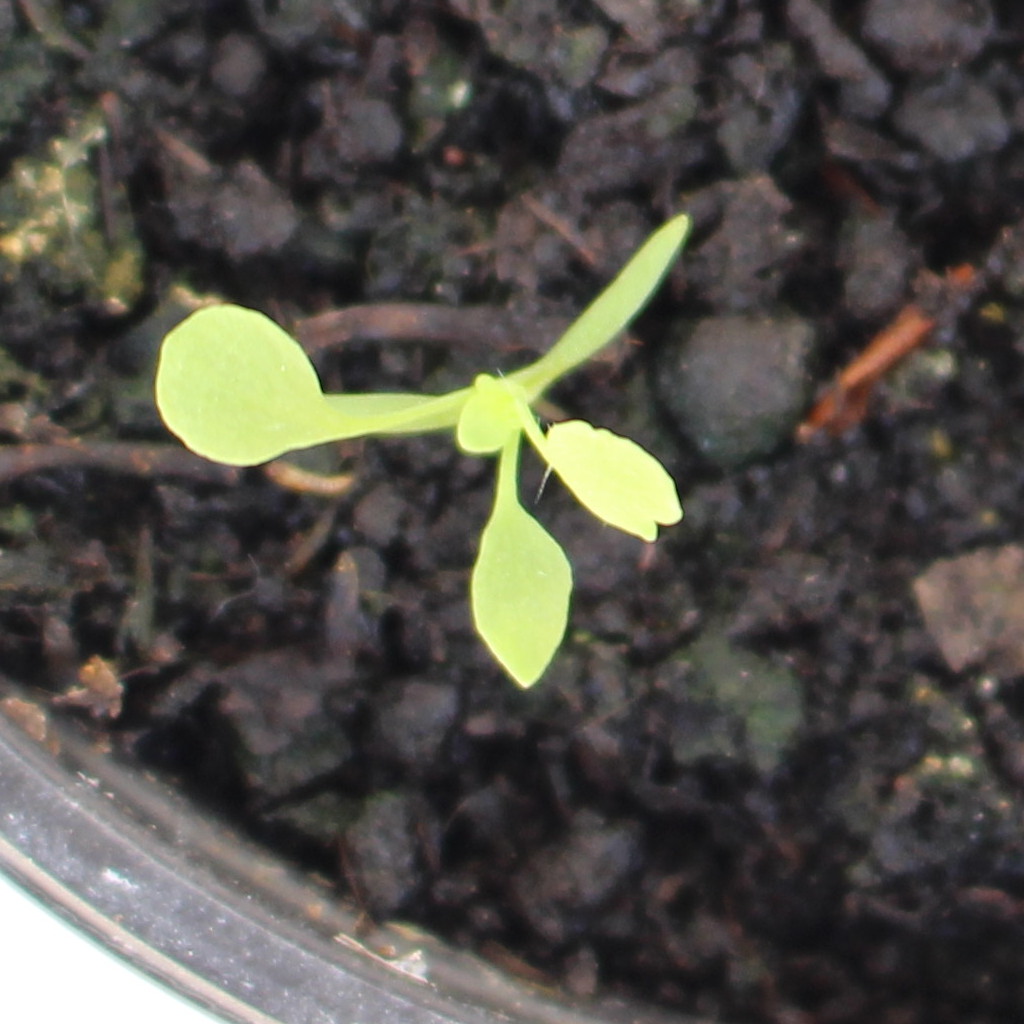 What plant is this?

Papaver rhoeas
